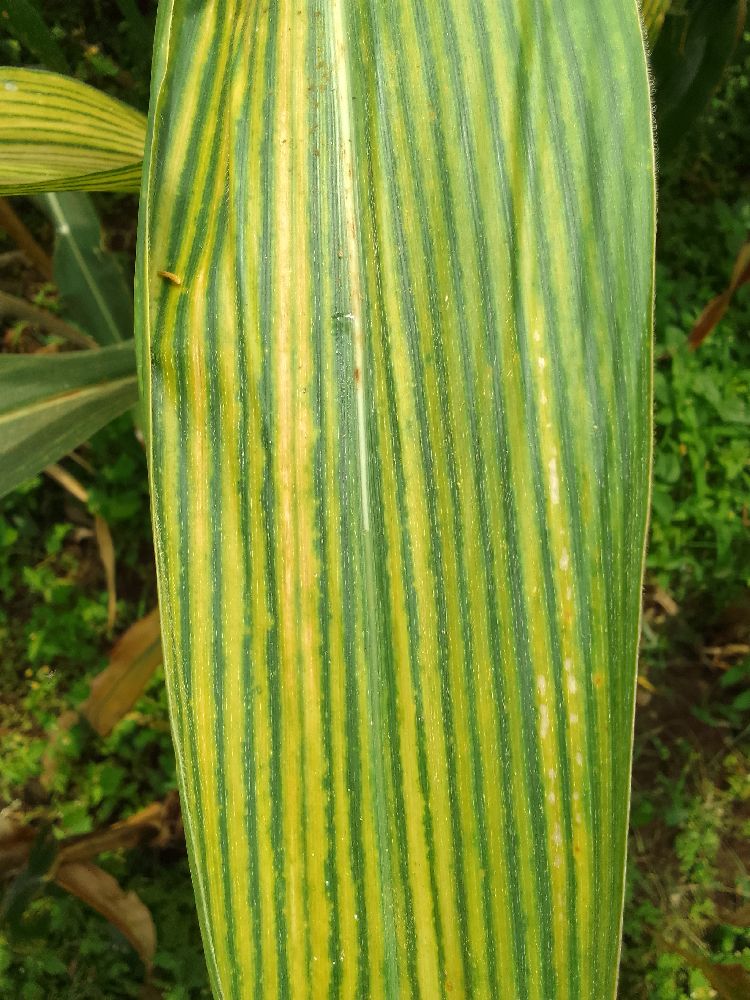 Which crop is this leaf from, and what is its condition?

maize, maize lethal necrosis
